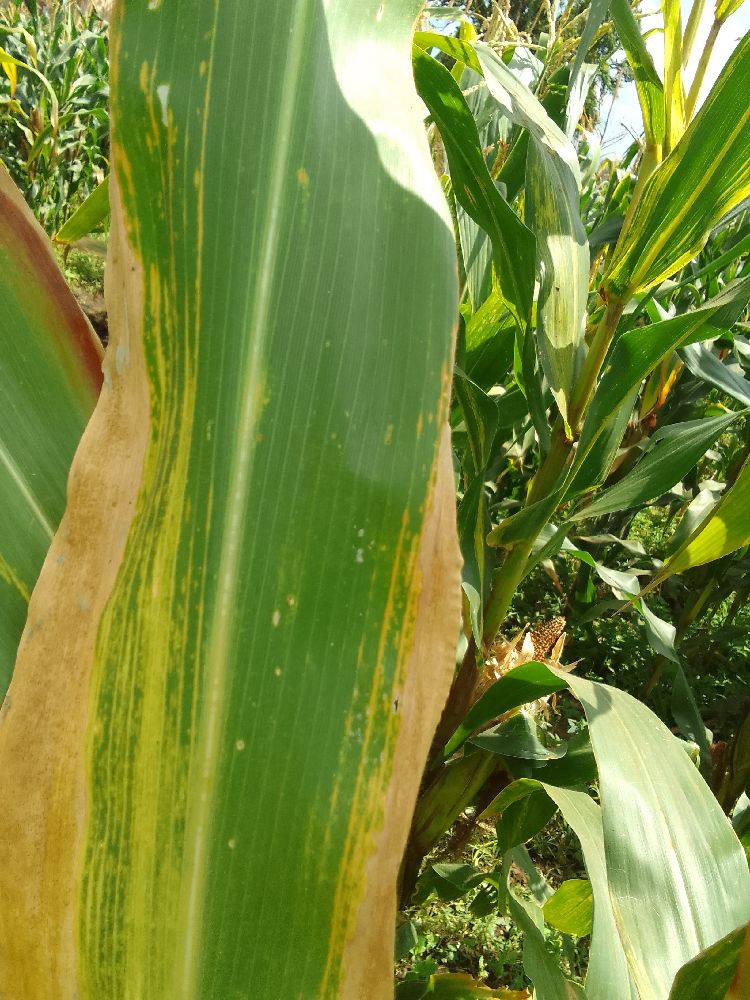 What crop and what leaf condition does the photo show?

maize, maize lethal necrosis
